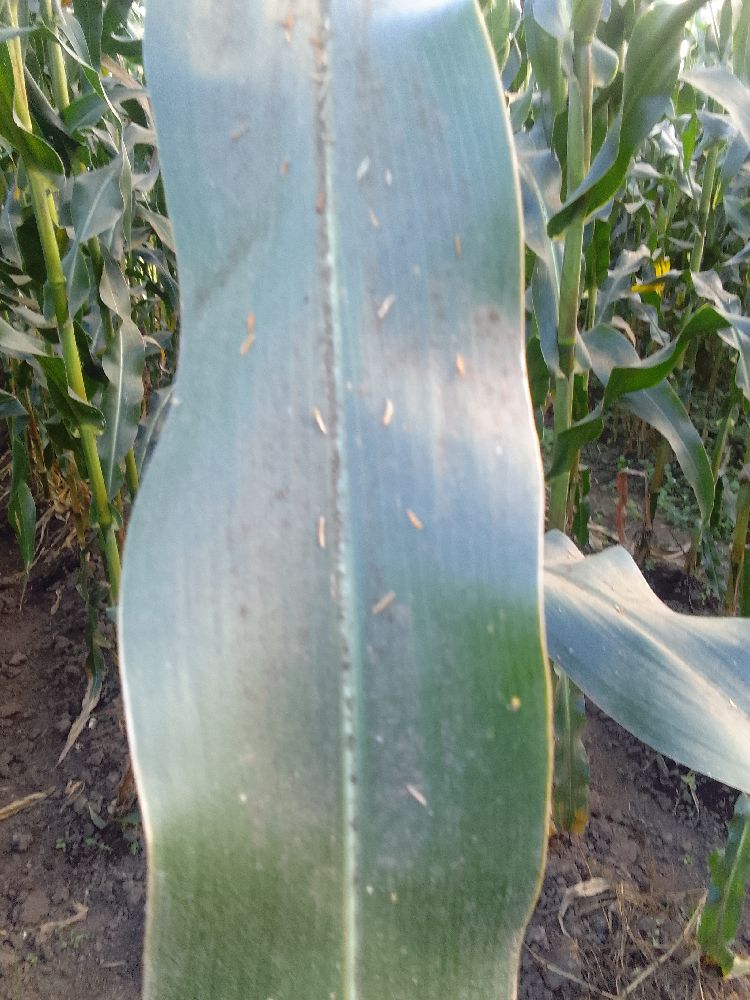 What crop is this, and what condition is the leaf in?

maize, healthy
